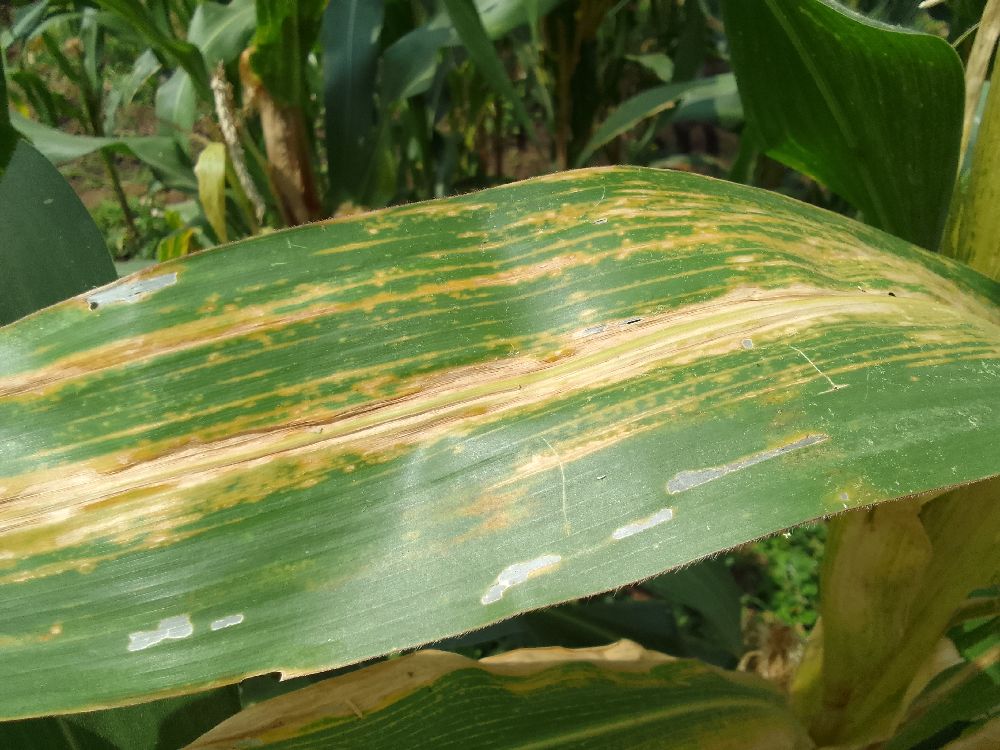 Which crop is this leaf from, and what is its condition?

maize, maize lethal necrosis
